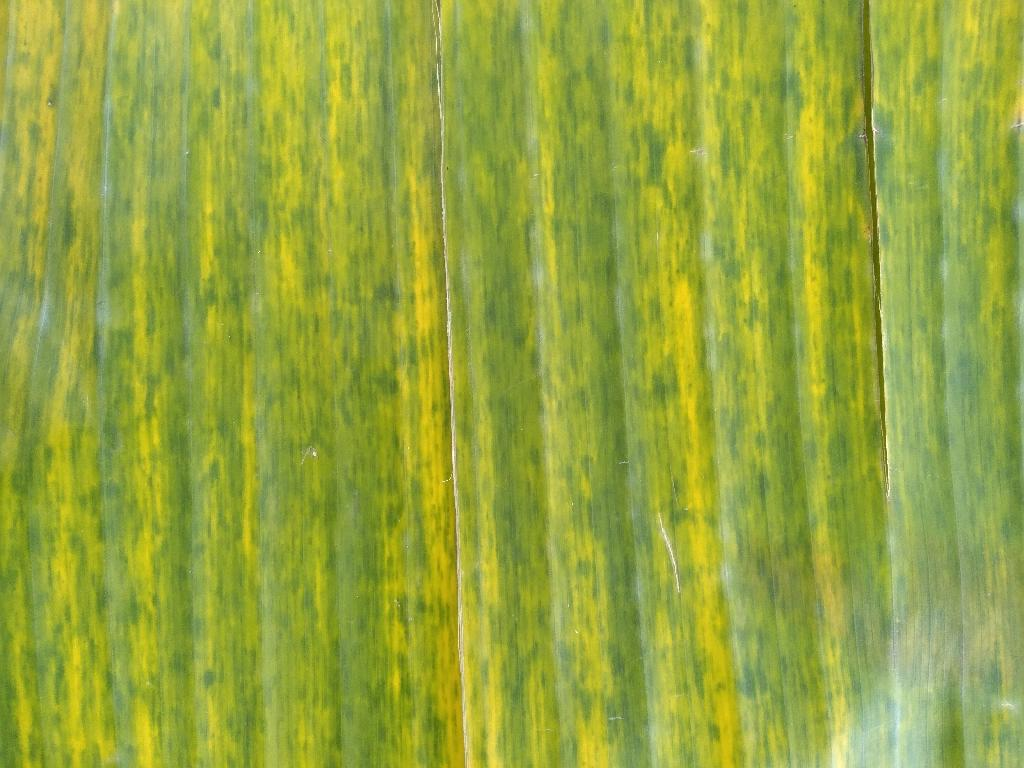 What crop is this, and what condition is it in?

banana, fusarium wilt race 1
